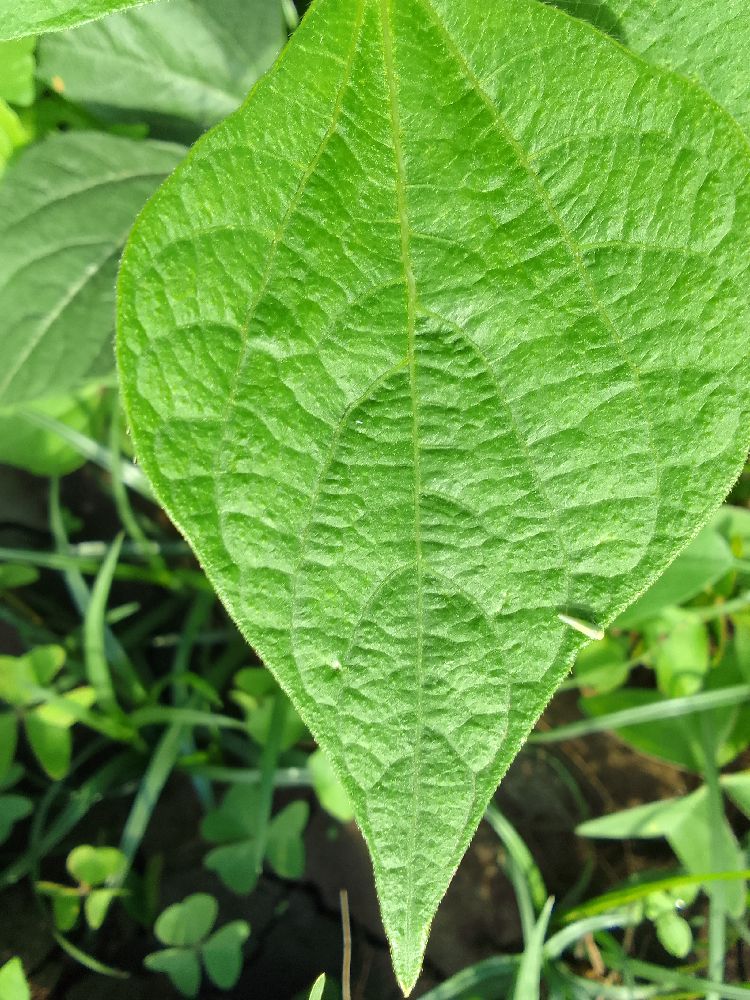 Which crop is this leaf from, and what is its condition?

common bean, healthy
